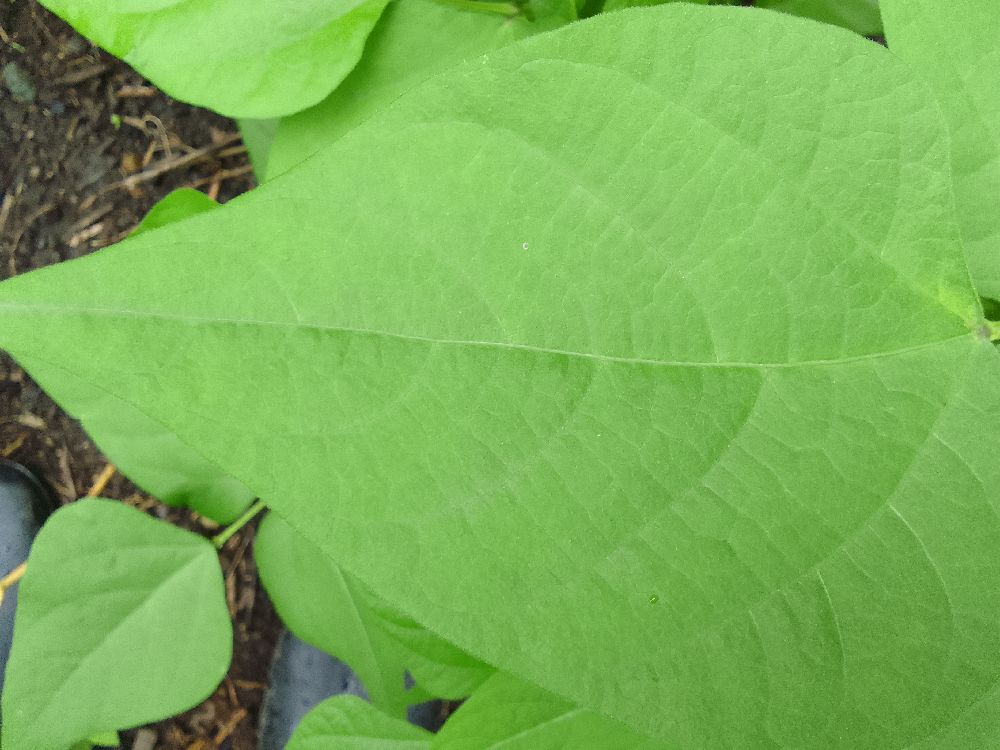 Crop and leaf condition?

common bean, healthy
